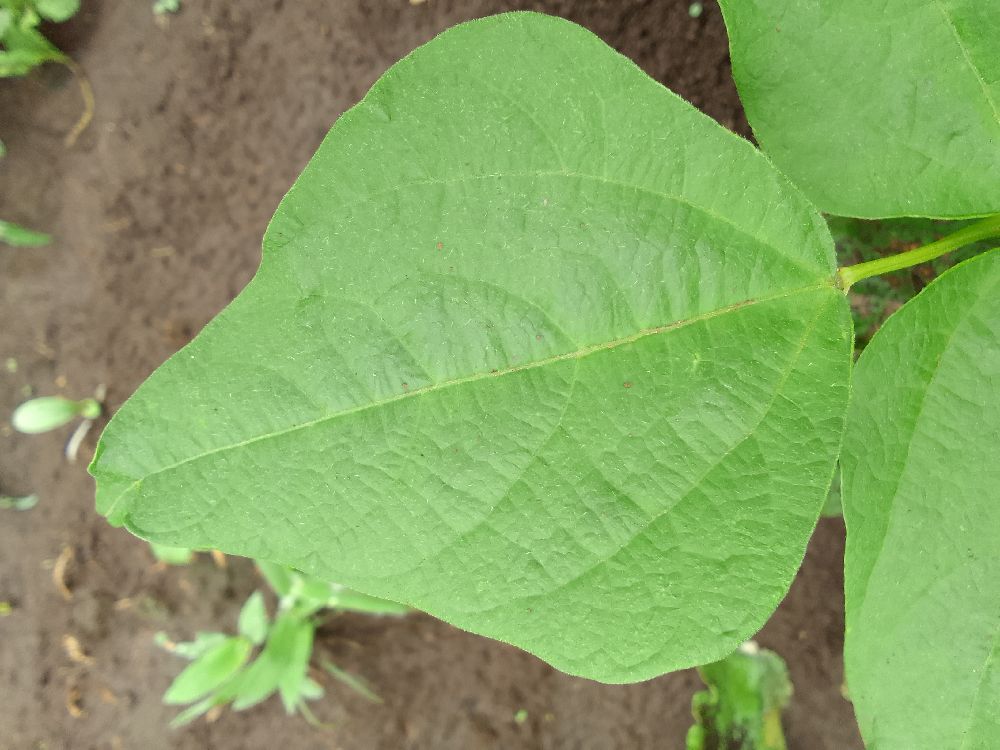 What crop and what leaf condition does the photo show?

common bean, healthy
